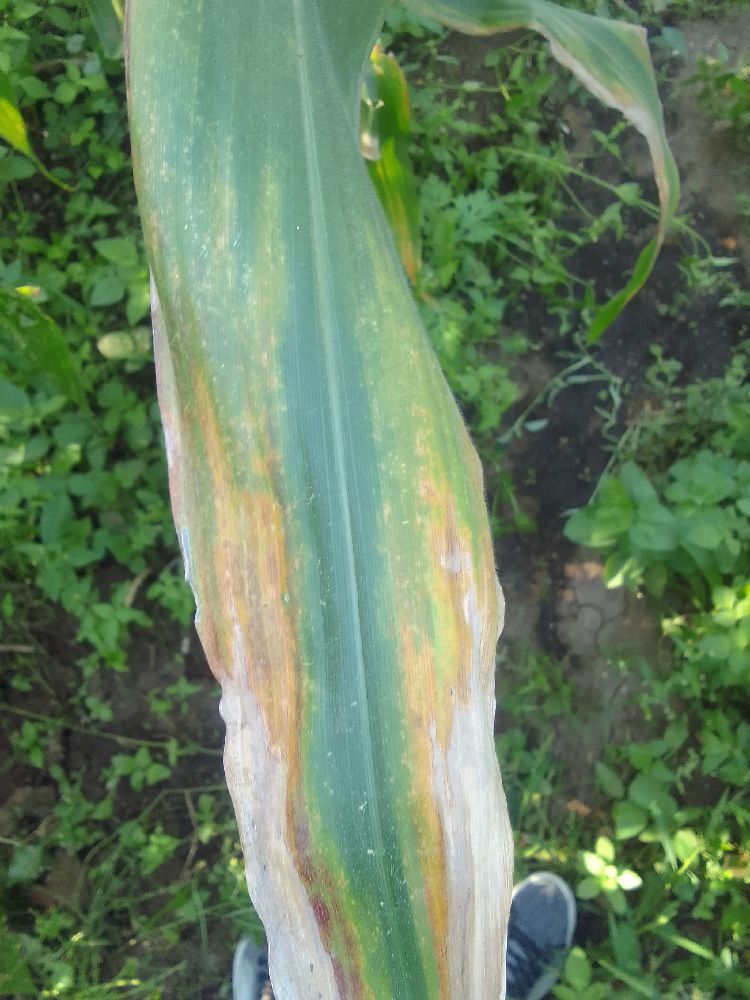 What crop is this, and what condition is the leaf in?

maize, maize lethal necrosis
